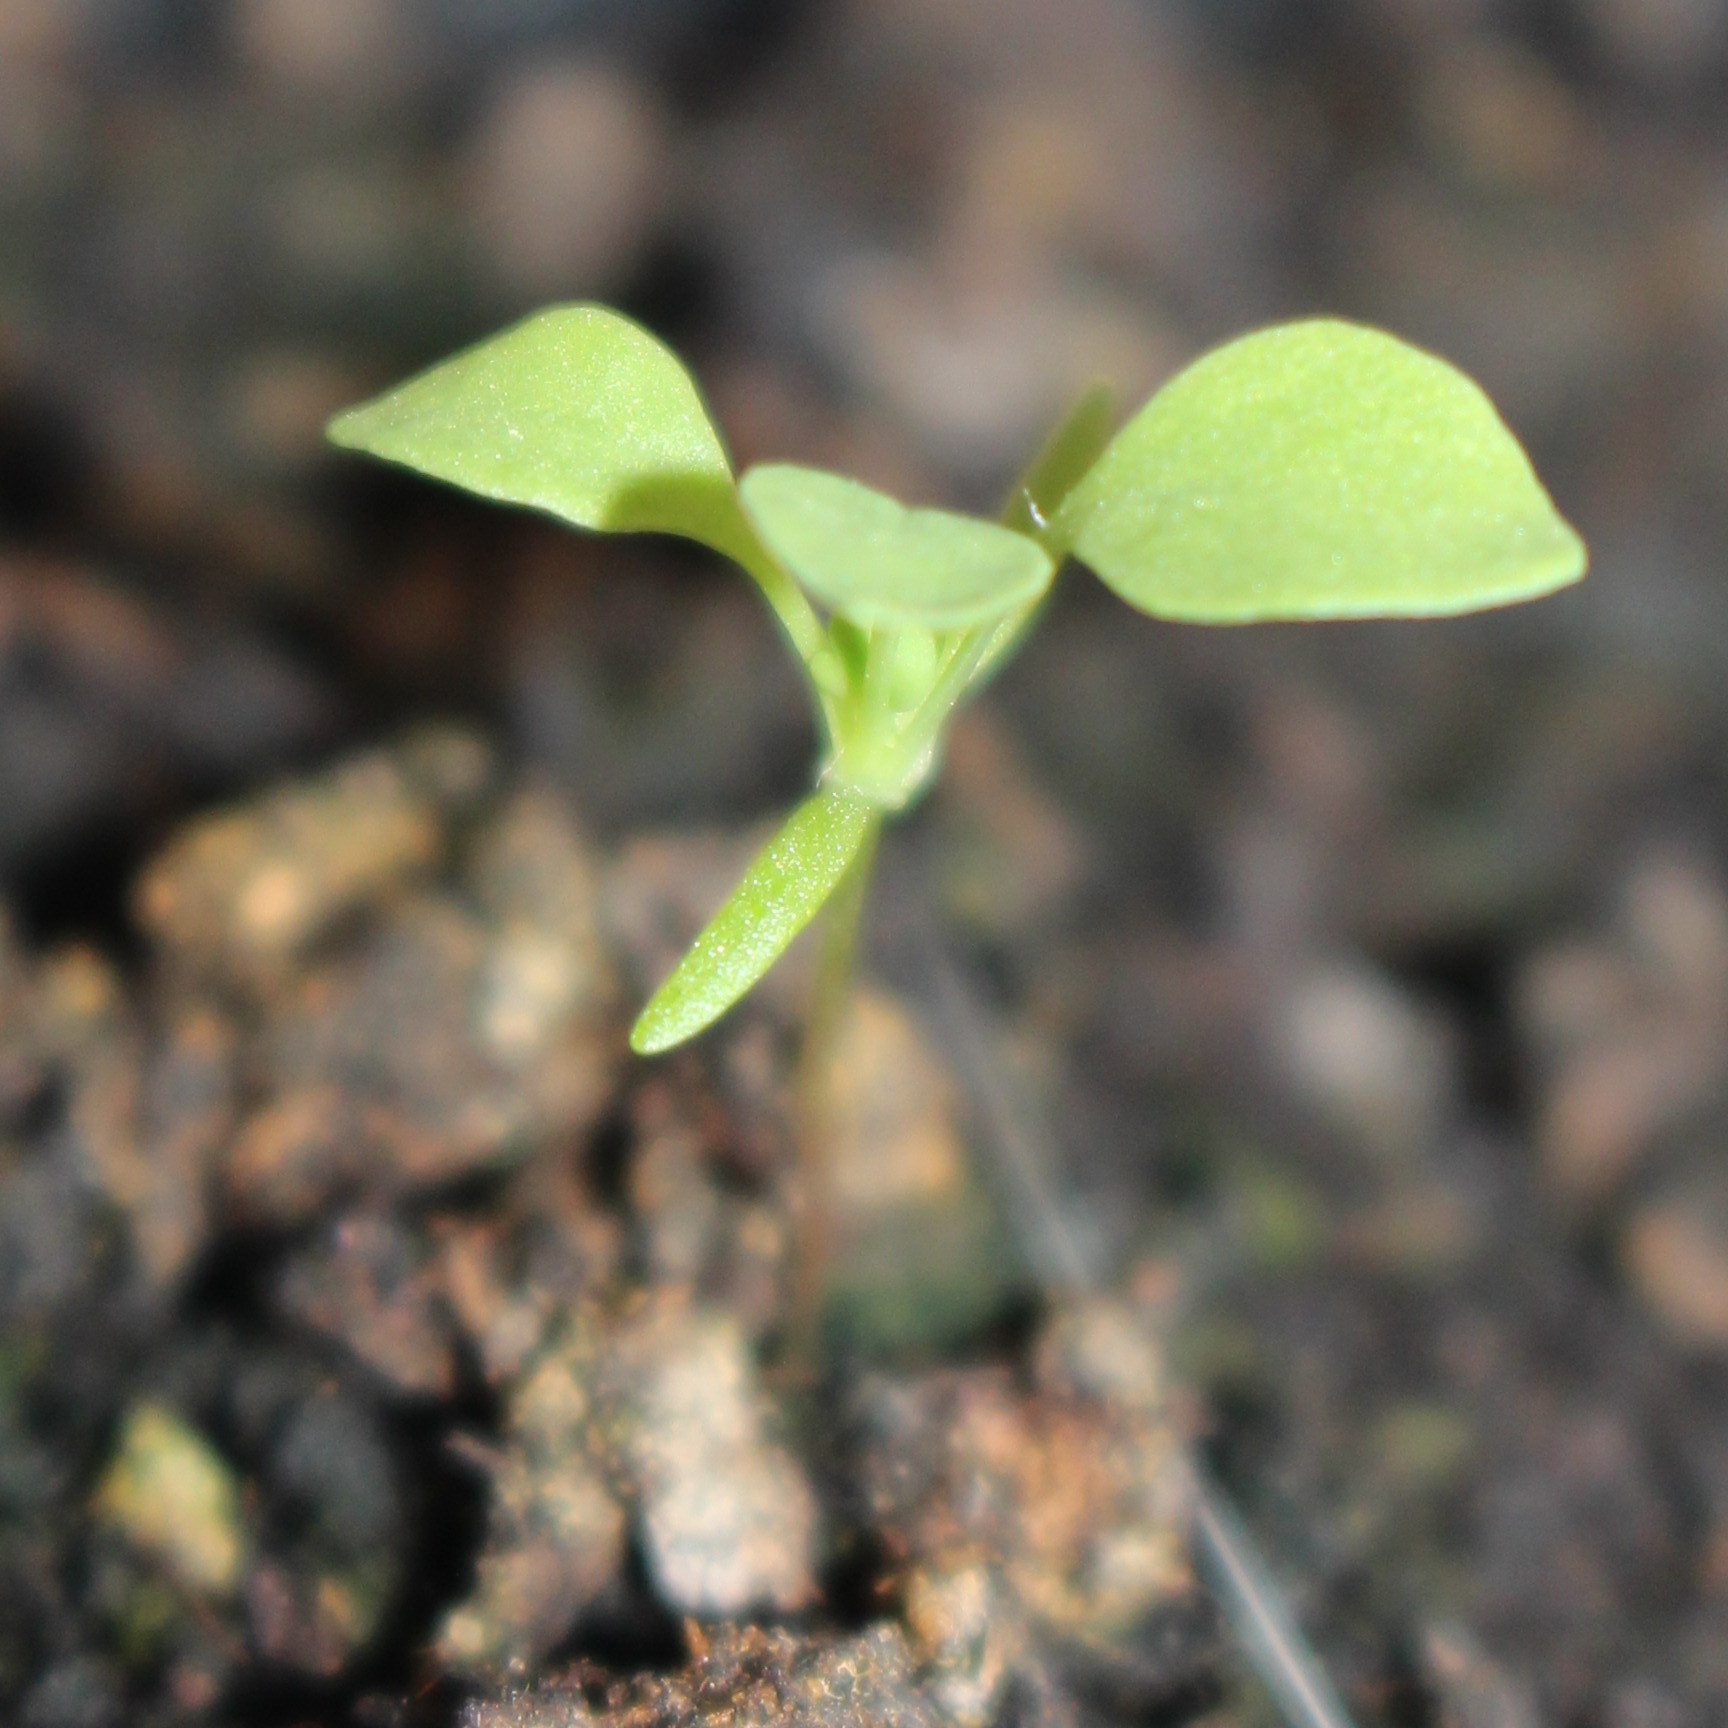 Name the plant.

Papaver rhoeas
